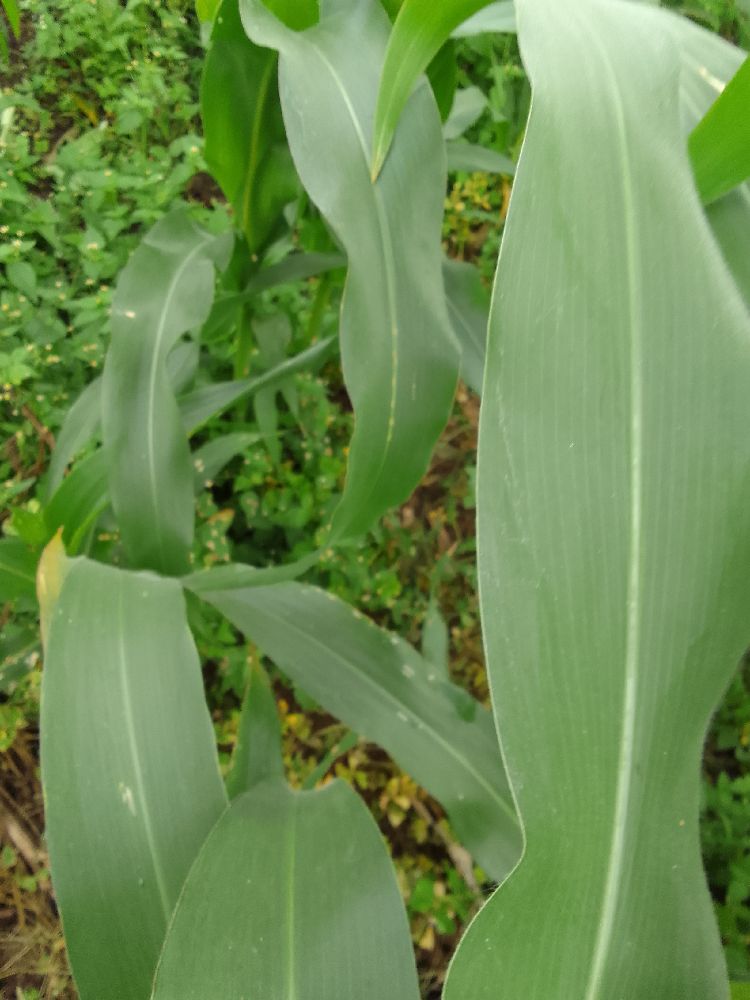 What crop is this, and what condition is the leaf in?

maize, healthy
